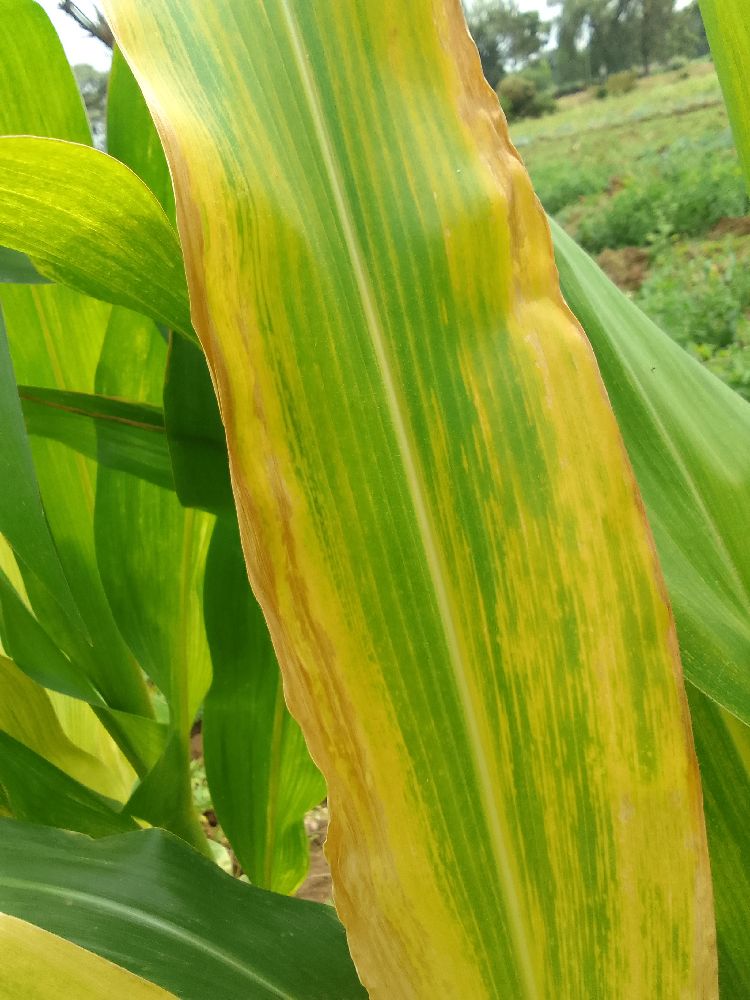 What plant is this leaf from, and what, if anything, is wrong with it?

maize, maize lethal necrosis
